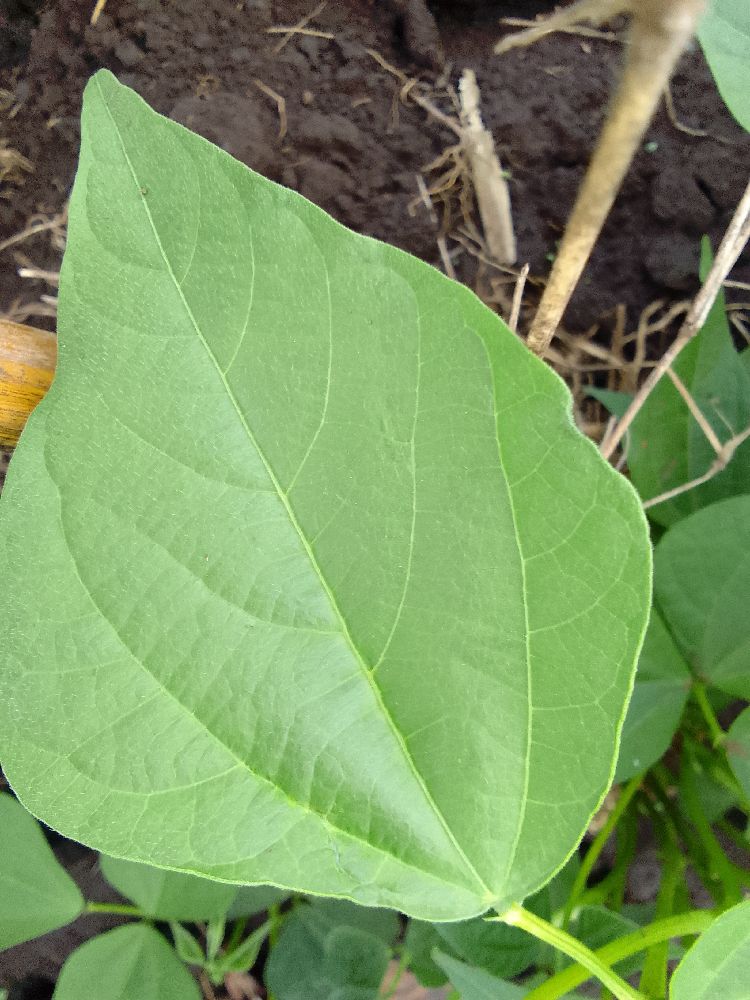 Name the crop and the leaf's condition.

common bean, healthy
